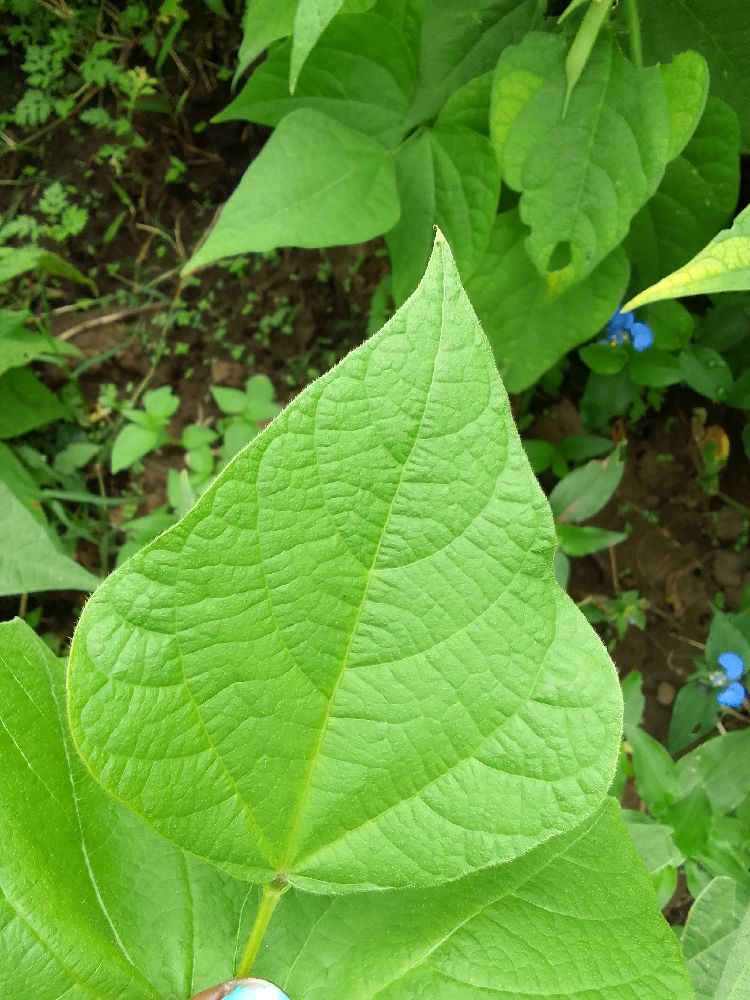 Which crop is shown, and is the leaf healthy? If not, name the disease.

common bean, healthy
